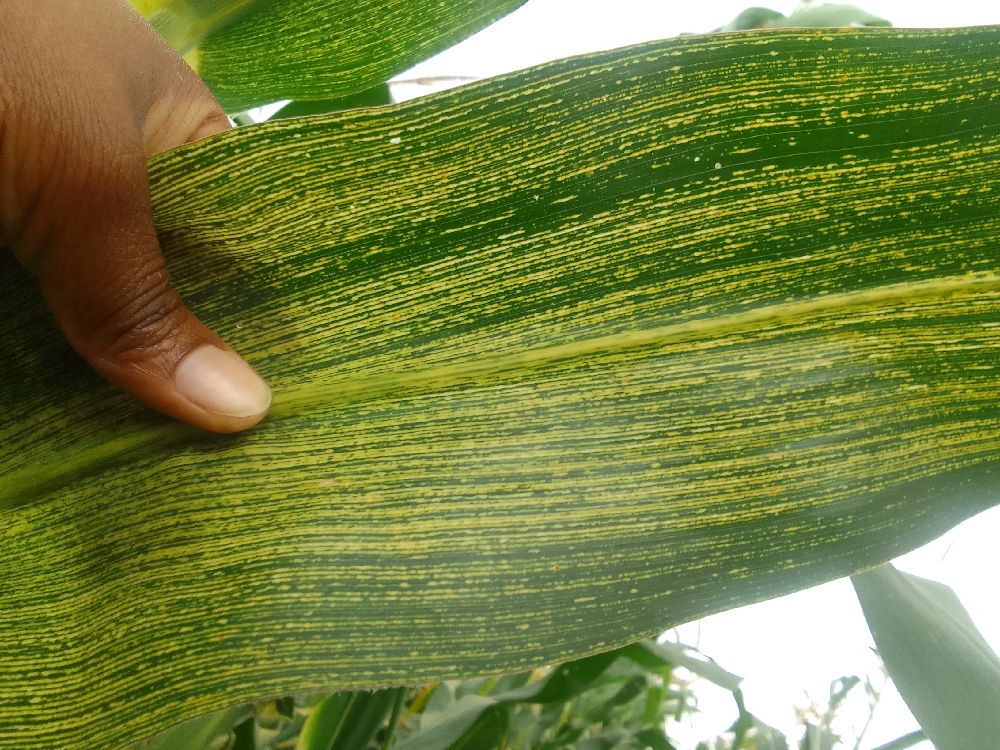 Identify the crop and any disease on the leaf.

maize, maize streak virus
